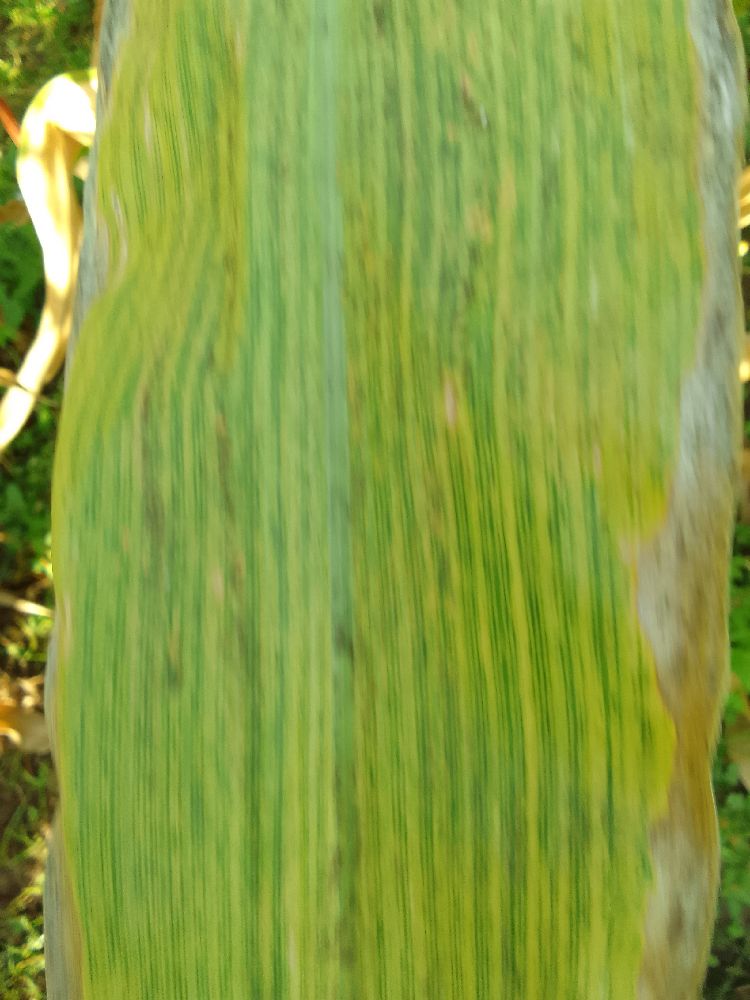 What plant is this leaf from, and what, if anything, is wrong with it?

maize, maize lethal necrosis
